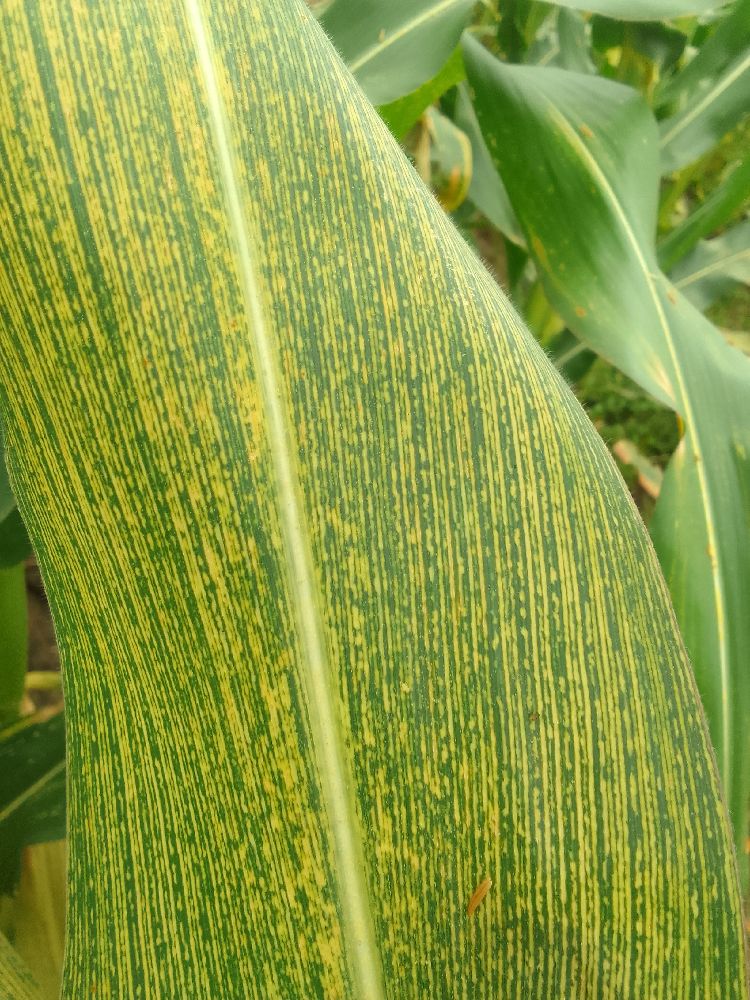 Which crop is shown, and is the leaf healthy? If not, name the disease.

maize, maize streak virus
